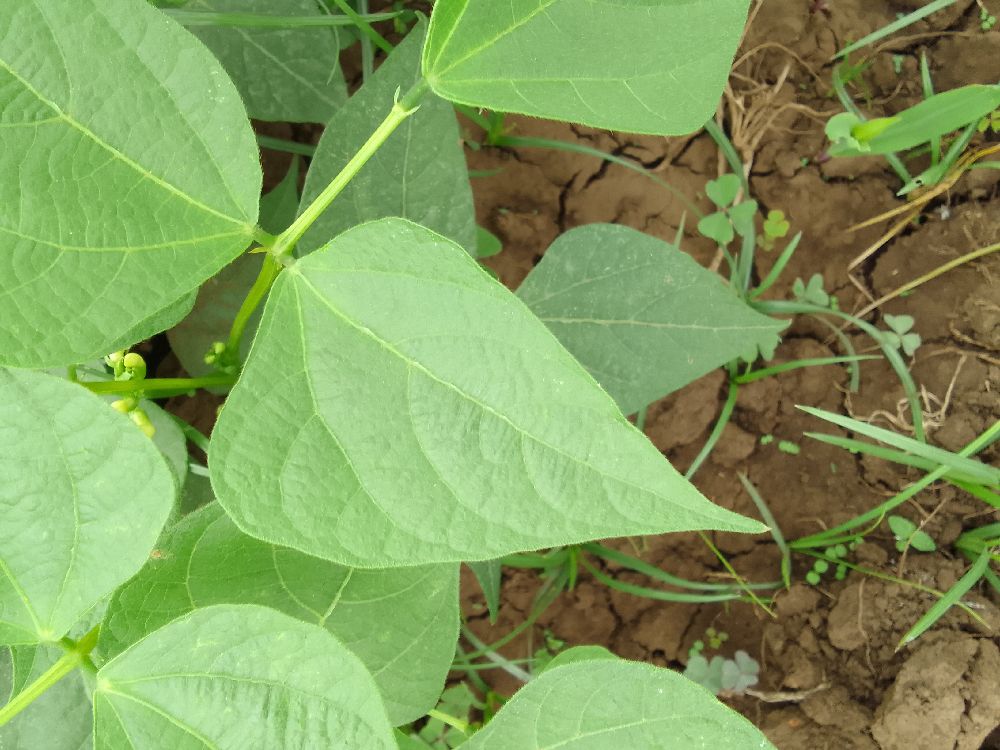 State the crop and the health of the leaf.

common bean, healthy
